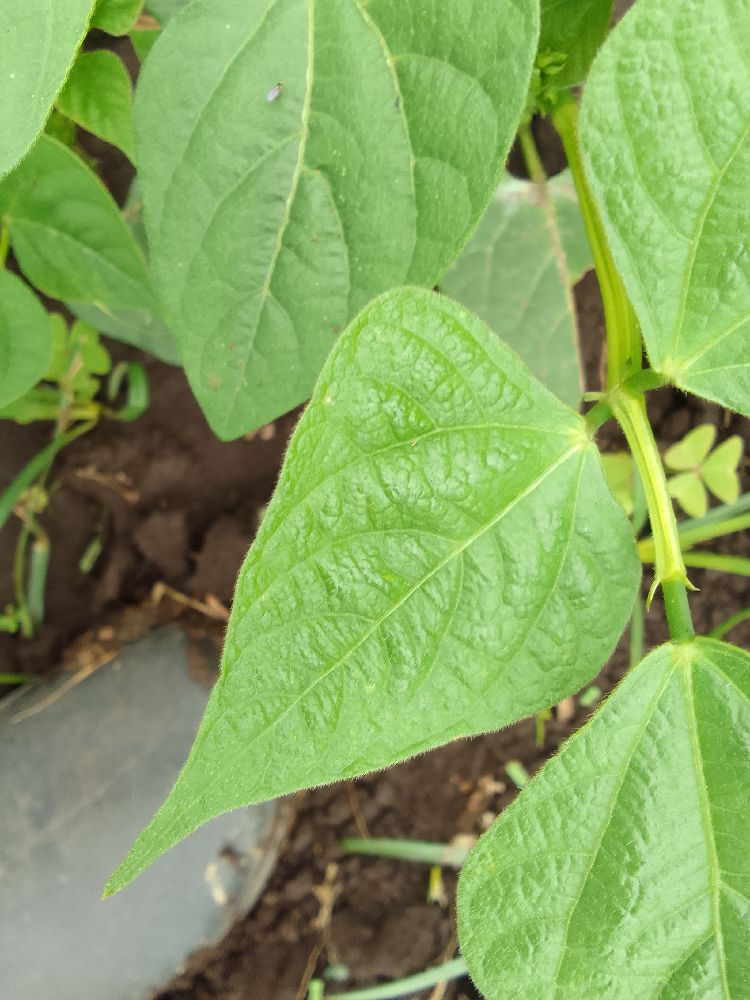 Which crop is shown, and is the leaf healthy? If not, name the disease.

common bean, healthy
